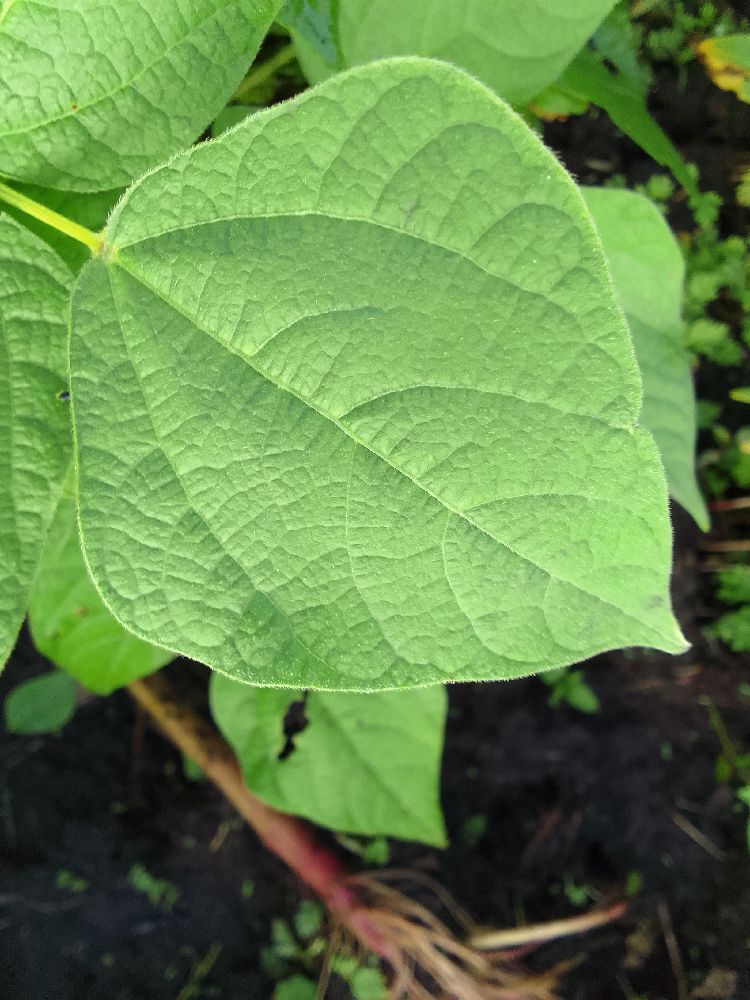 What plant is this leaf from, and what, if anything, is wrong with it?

common bean, healthy
